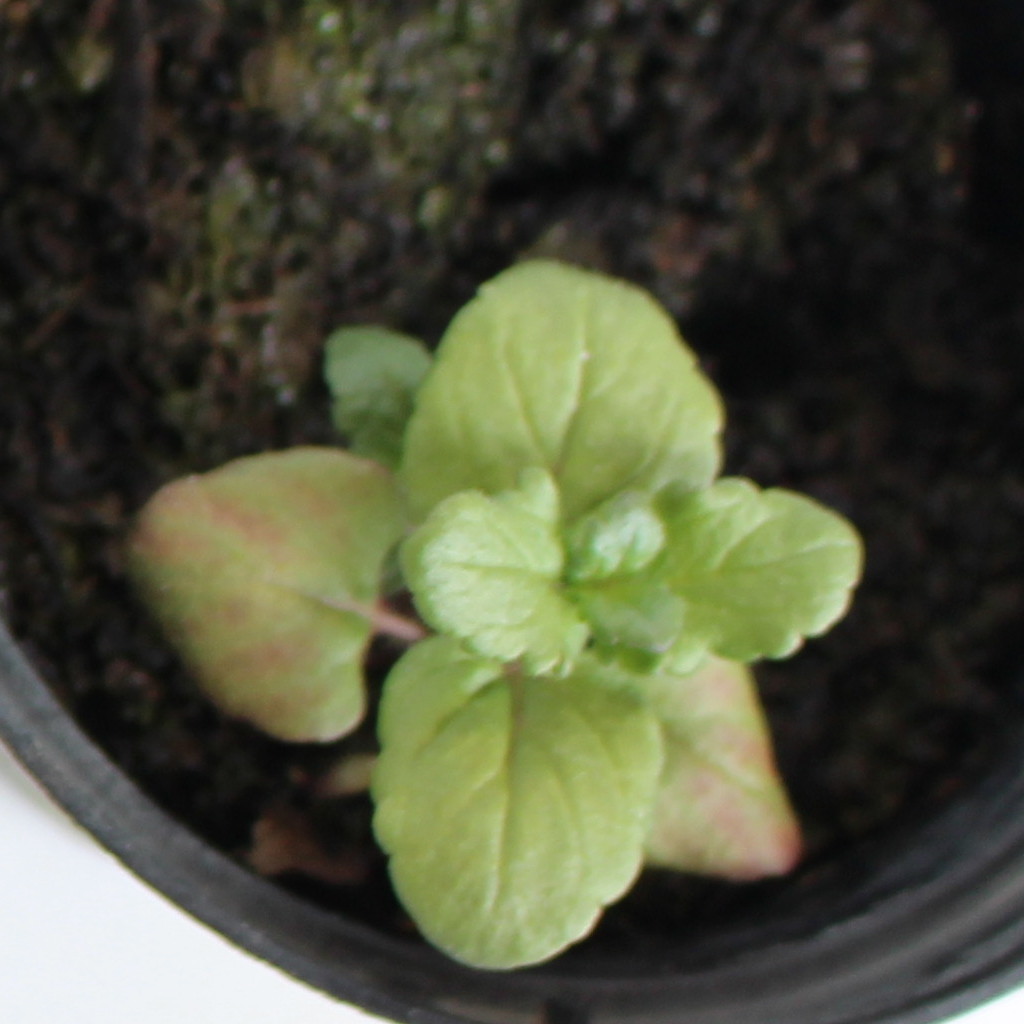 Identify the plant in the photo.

Veronica persica
